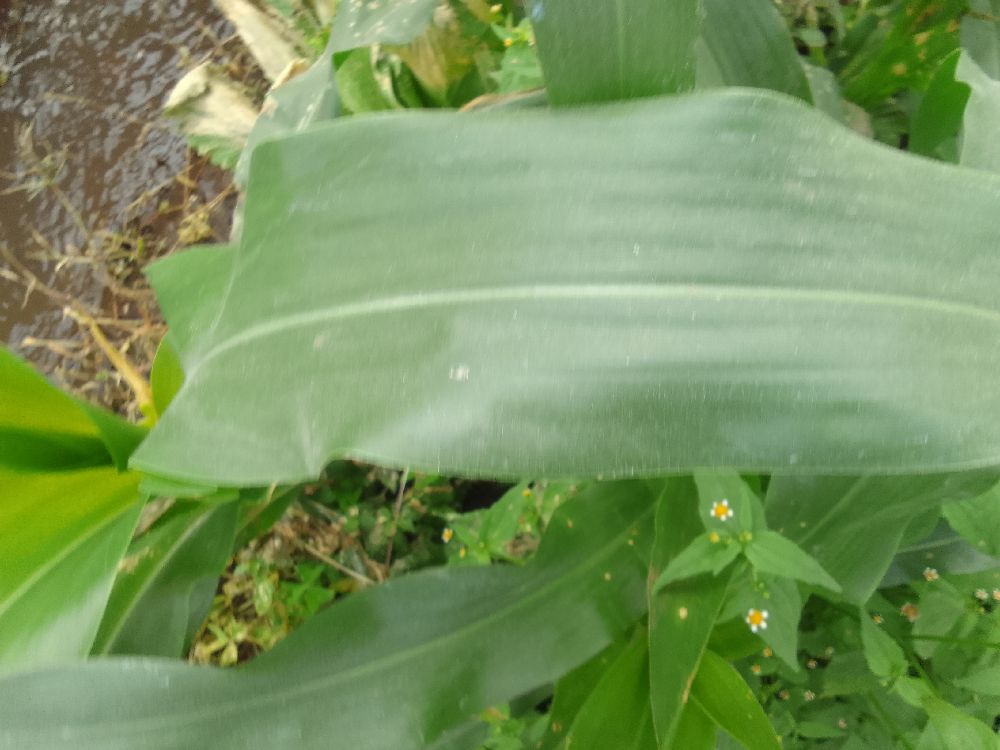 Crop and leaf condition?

maize, healthy
